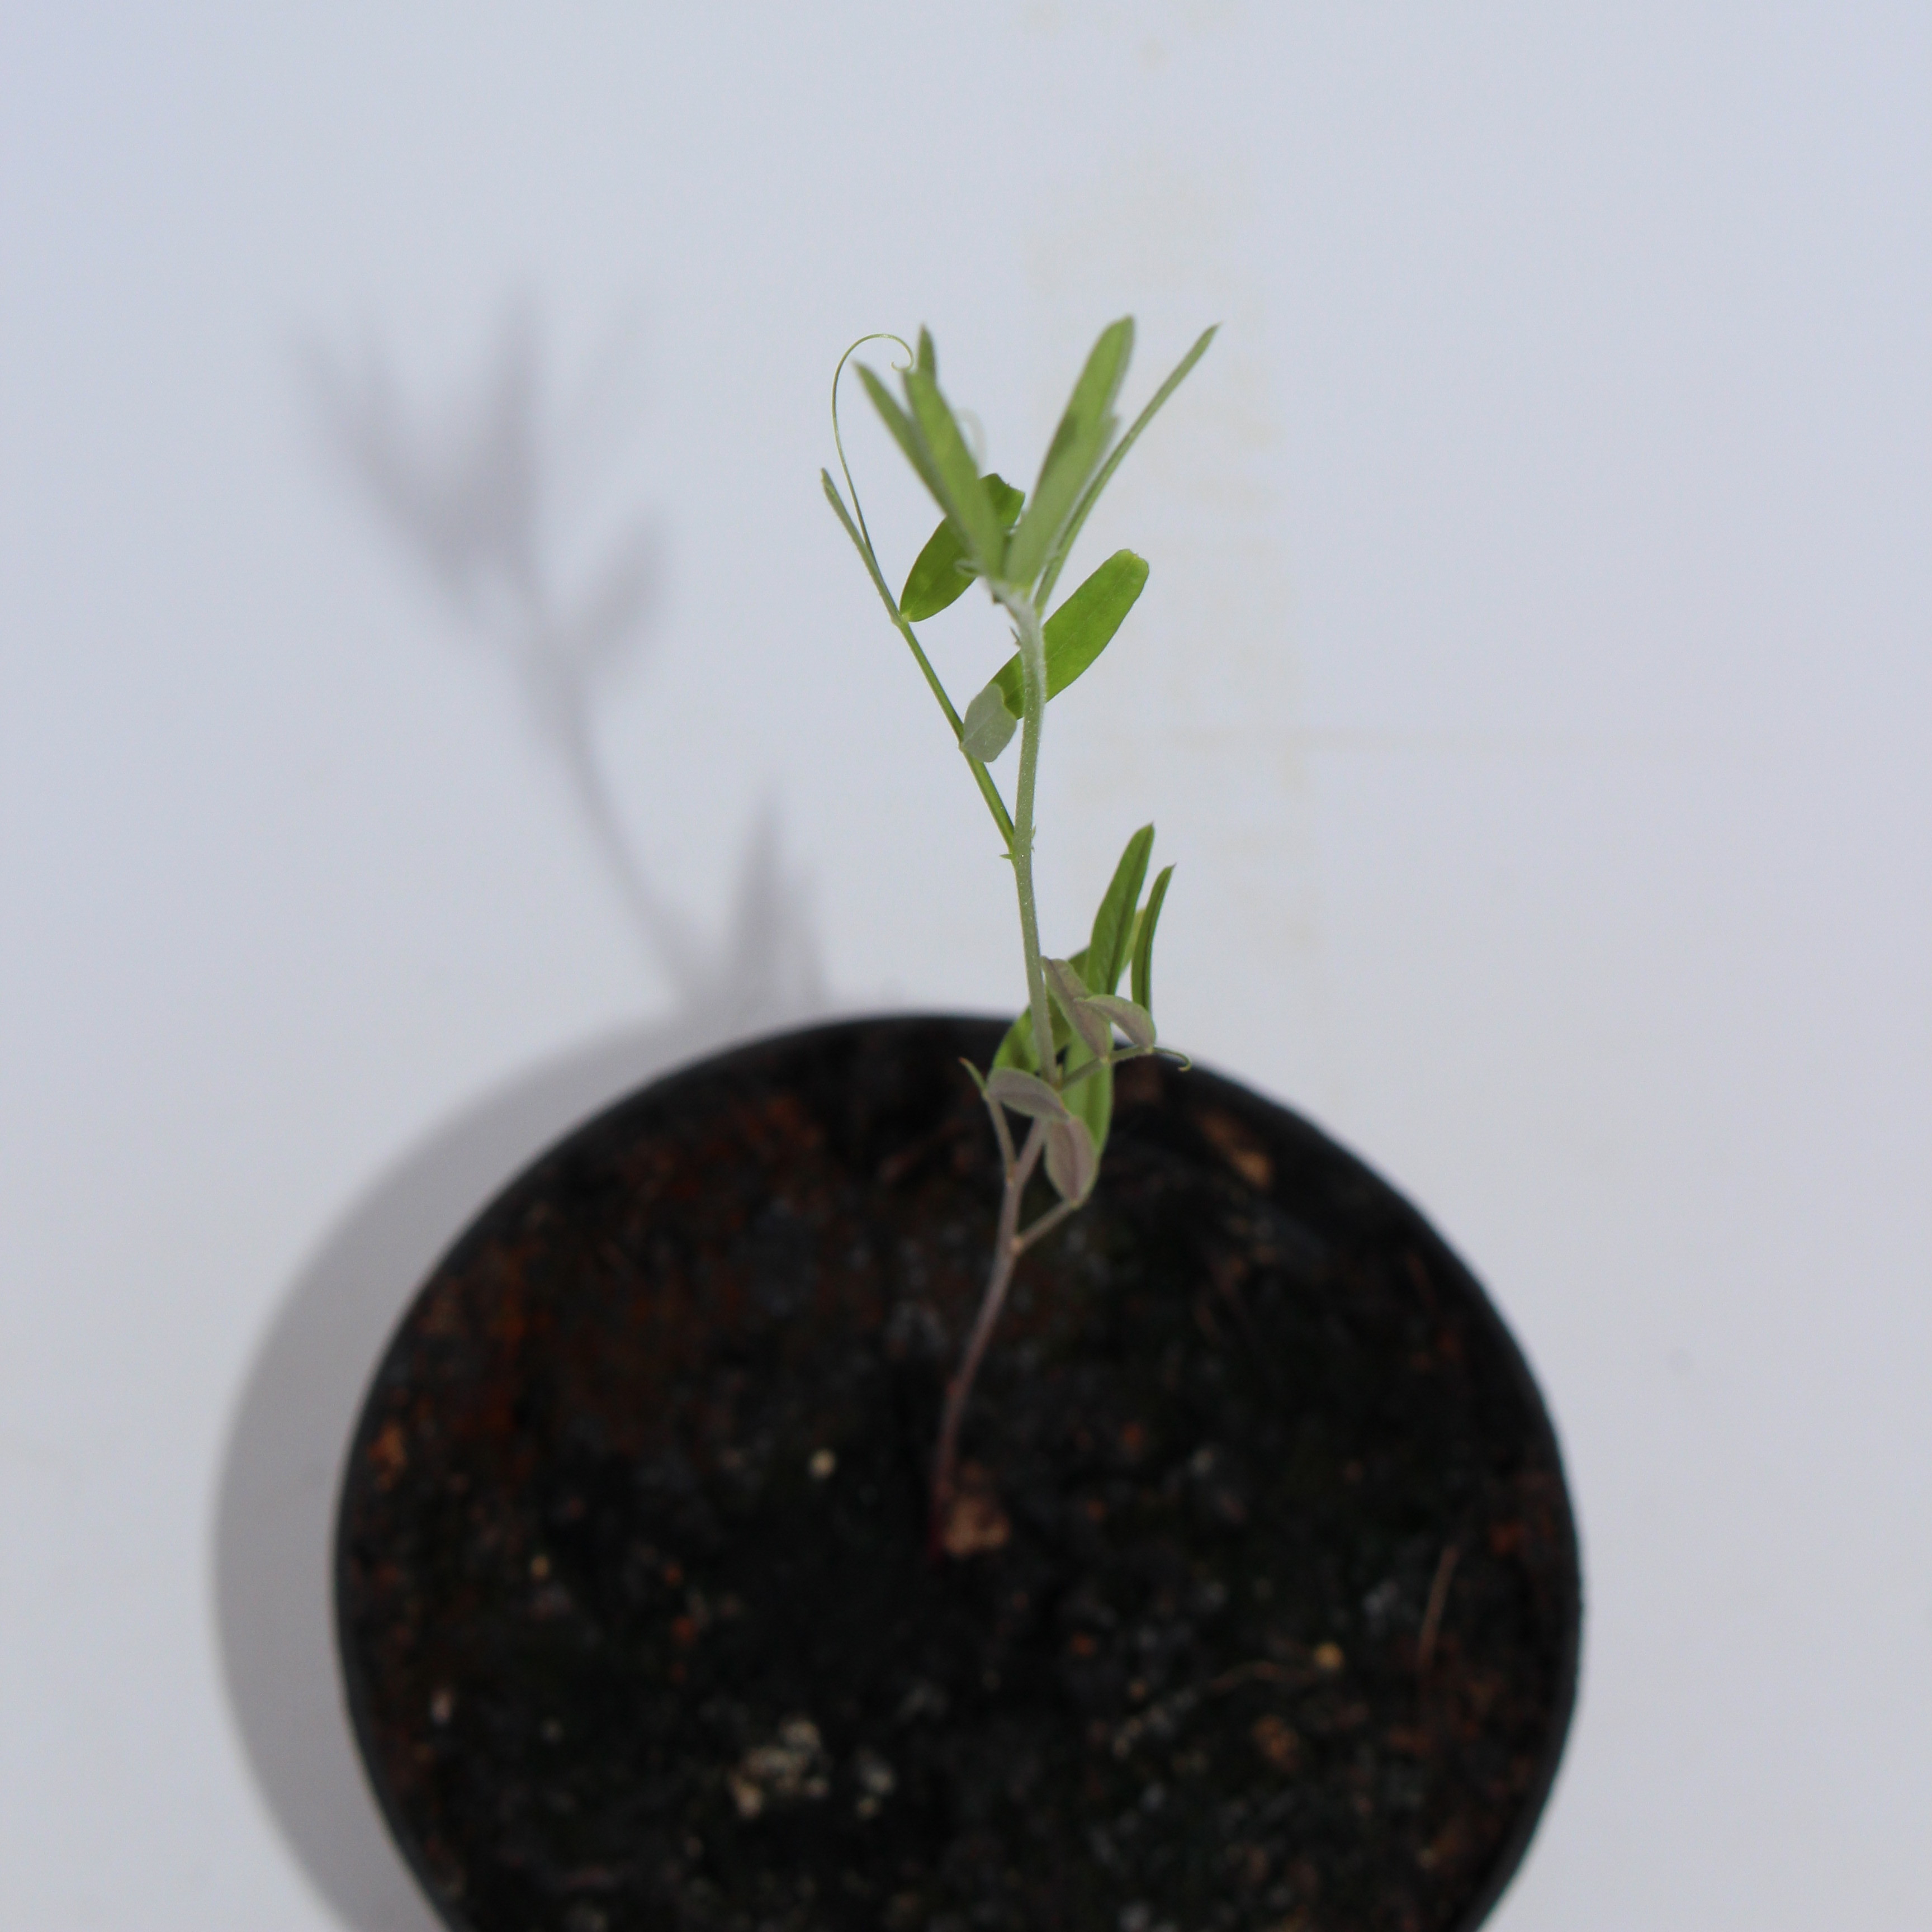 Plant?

Vicia sativa
